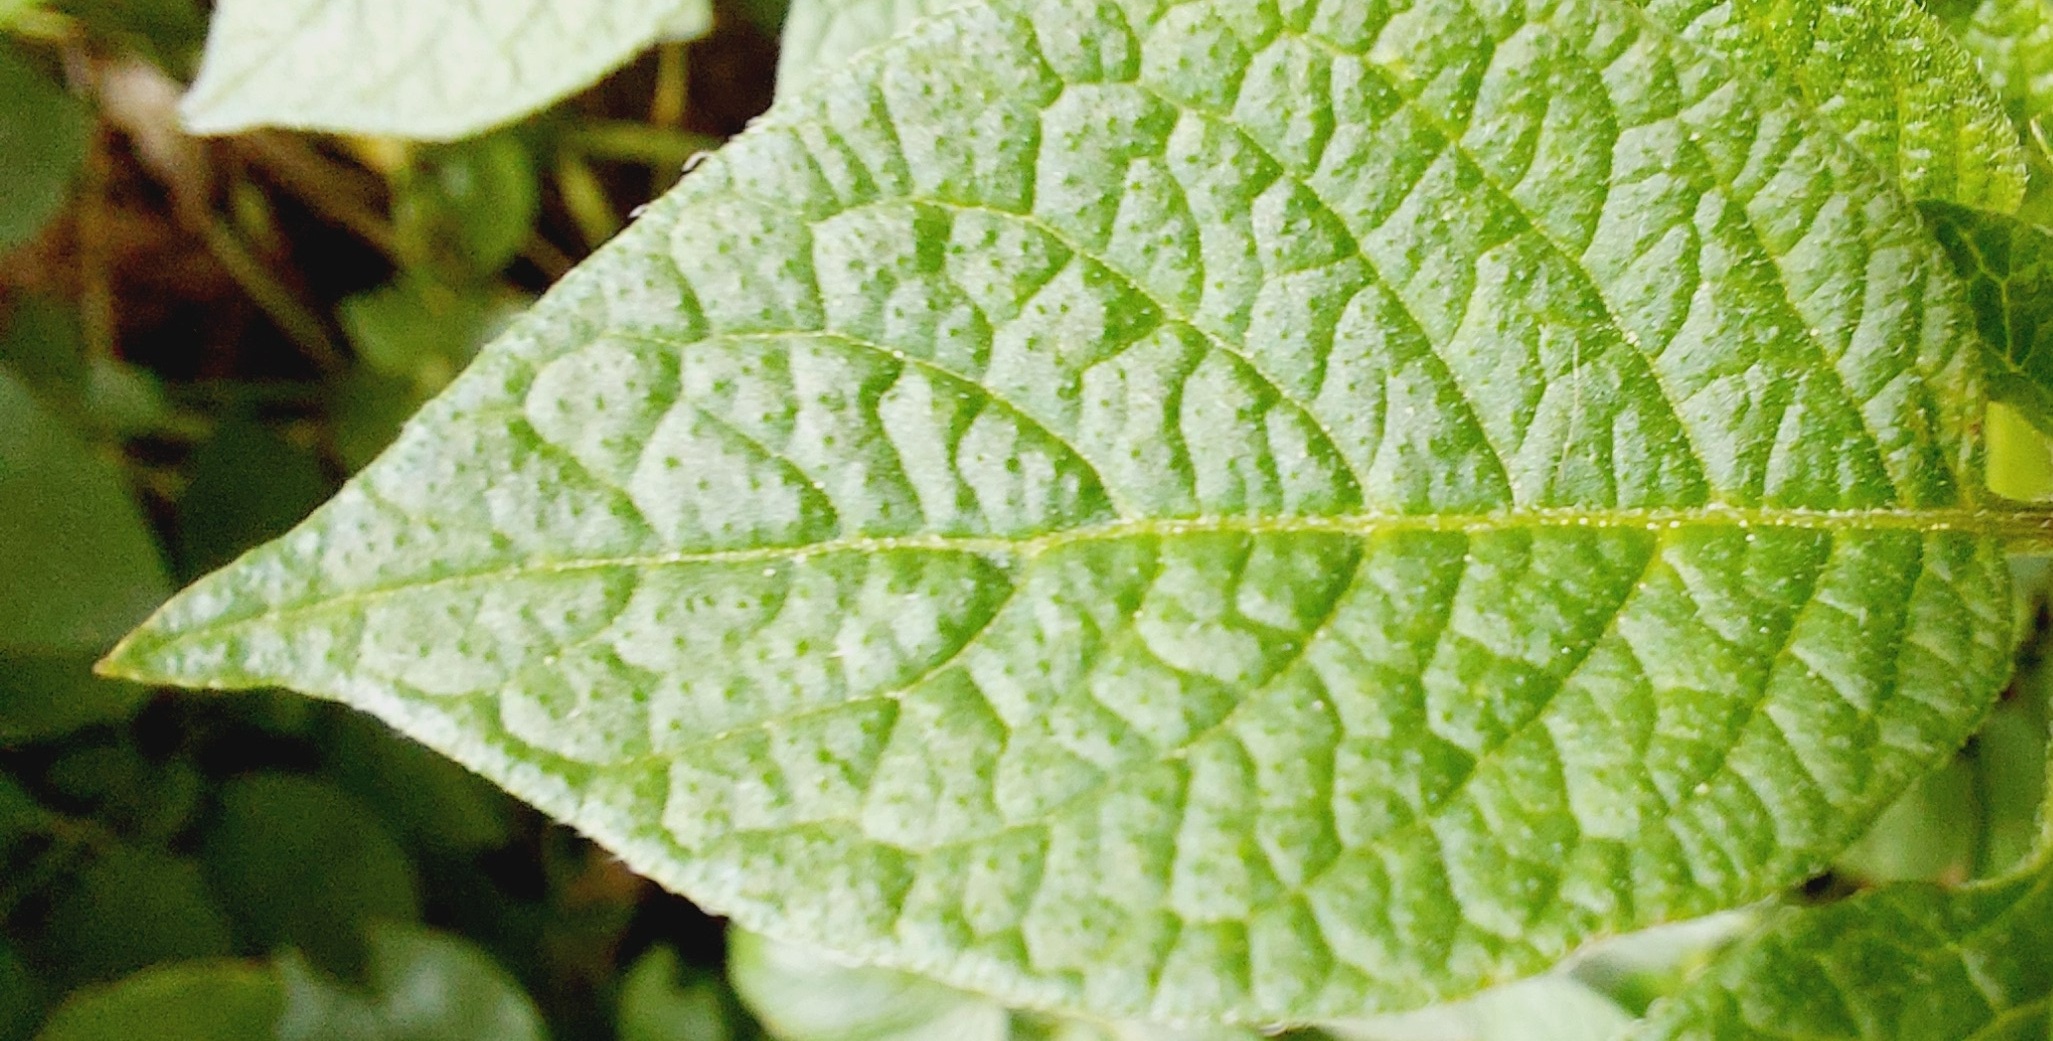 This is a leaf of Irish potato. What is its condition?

healthy
